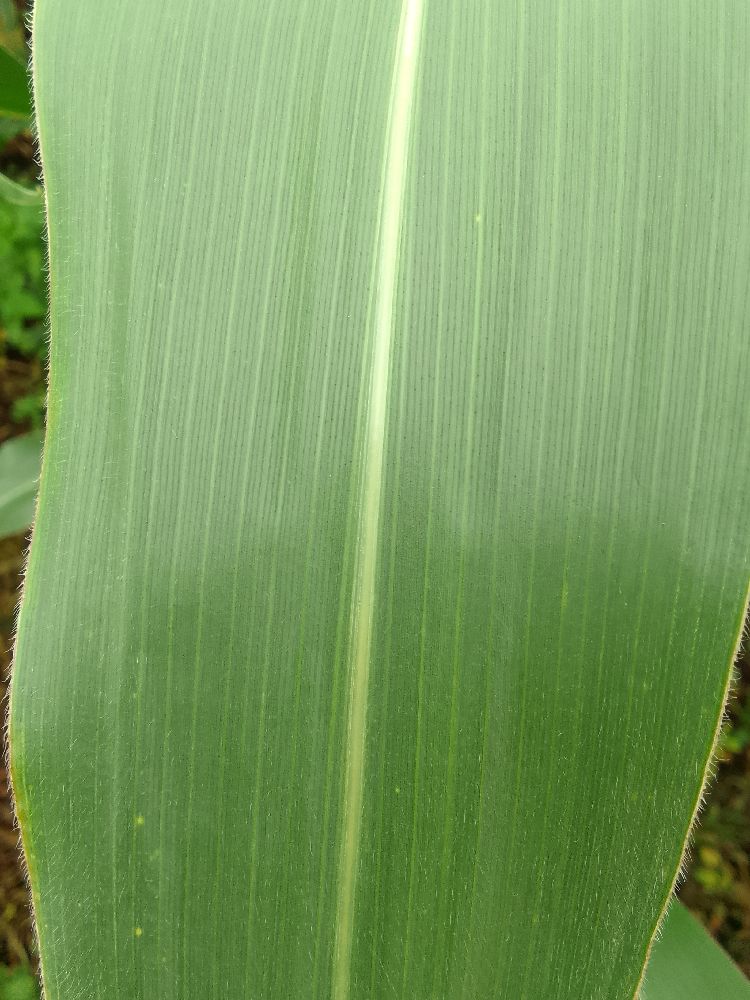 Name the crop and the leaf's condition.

maize, healthy
